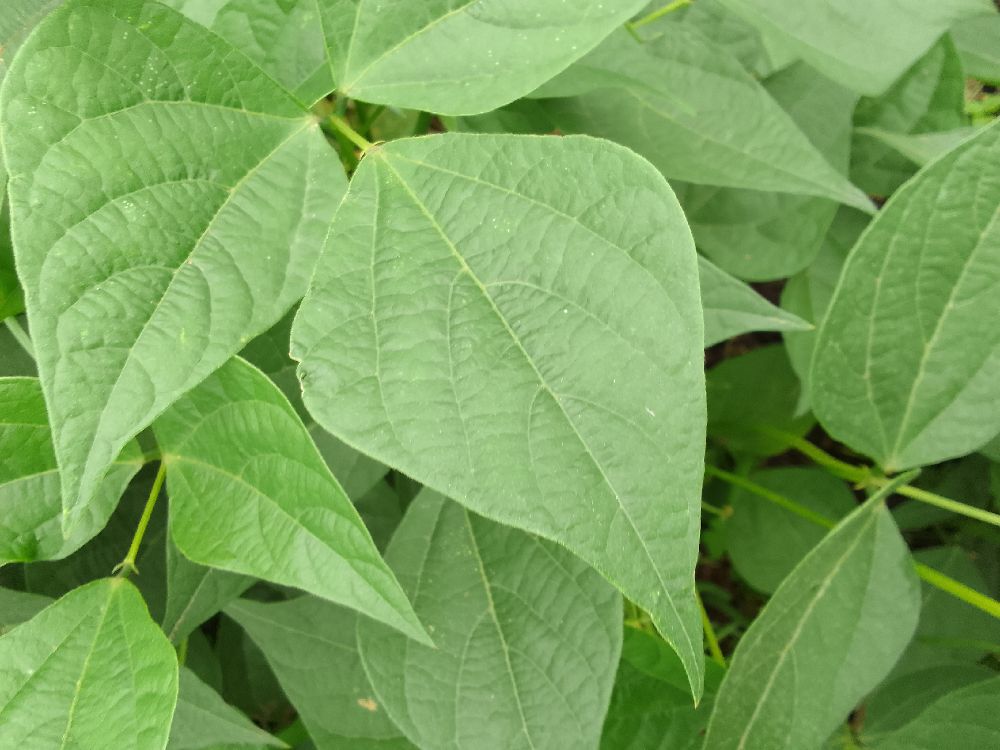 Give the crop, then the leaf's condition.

common bean, healthy
